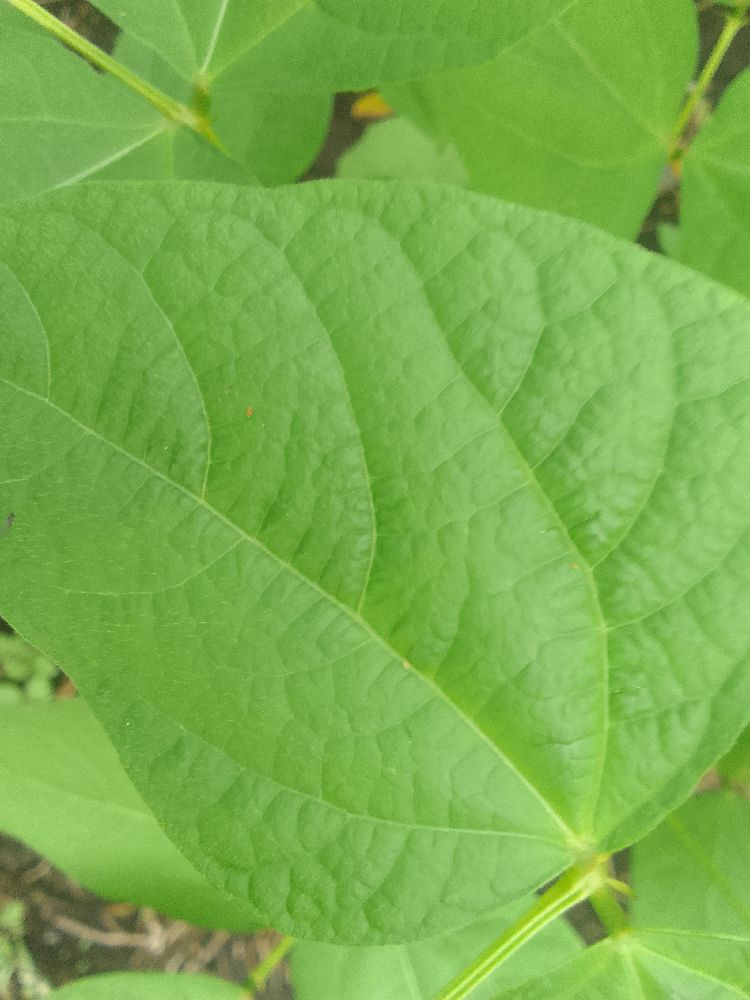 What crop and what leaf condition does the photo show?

common bean, healthy
